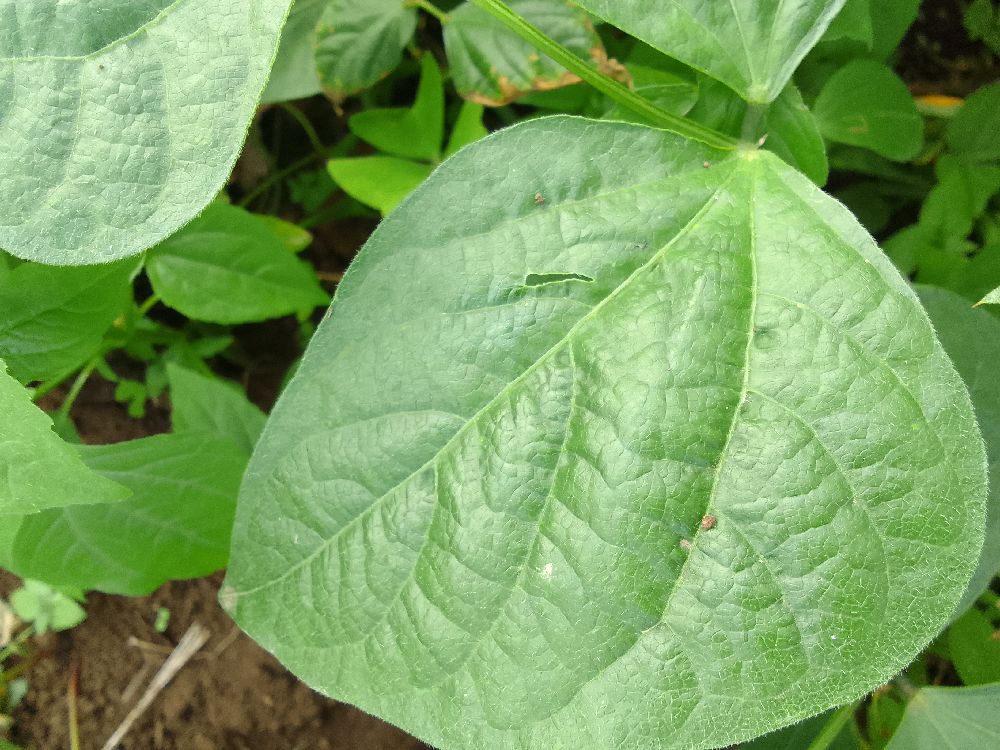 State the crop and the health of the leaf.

common bean, healthy
